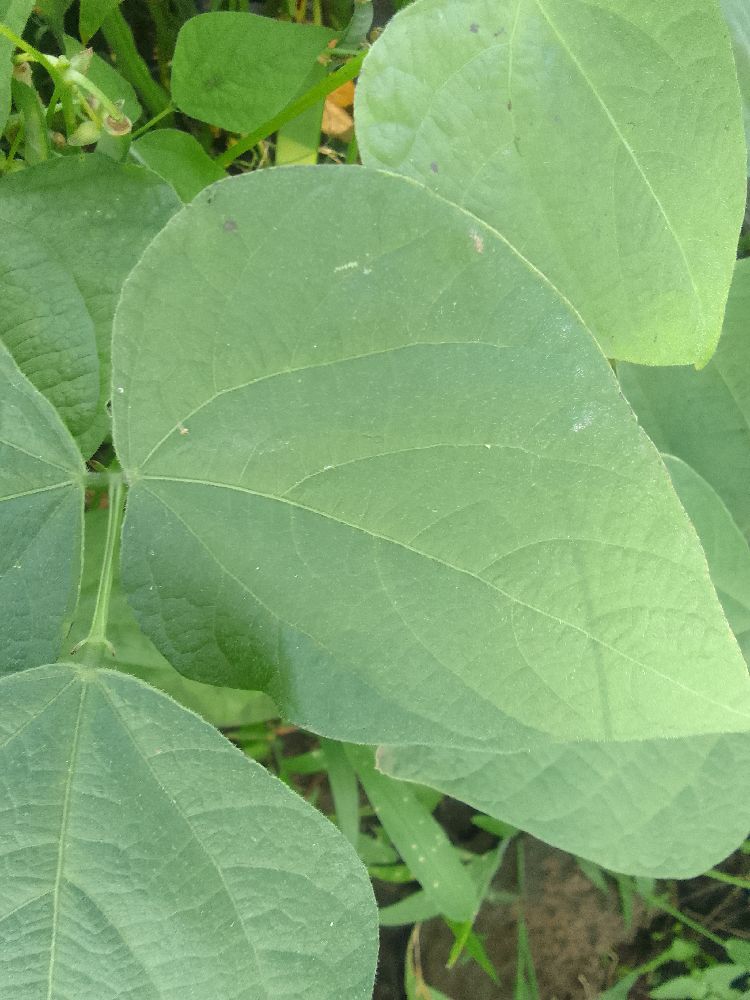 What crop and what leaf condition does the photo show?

common bean, healthy
